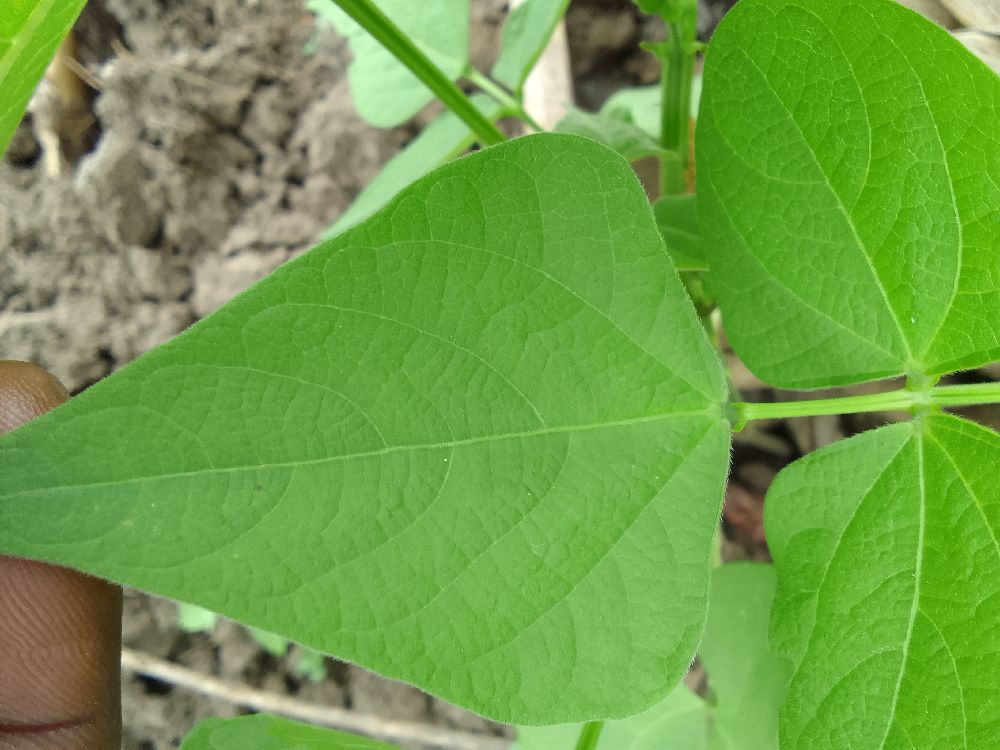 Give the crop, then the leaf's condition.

common bean, healthy
